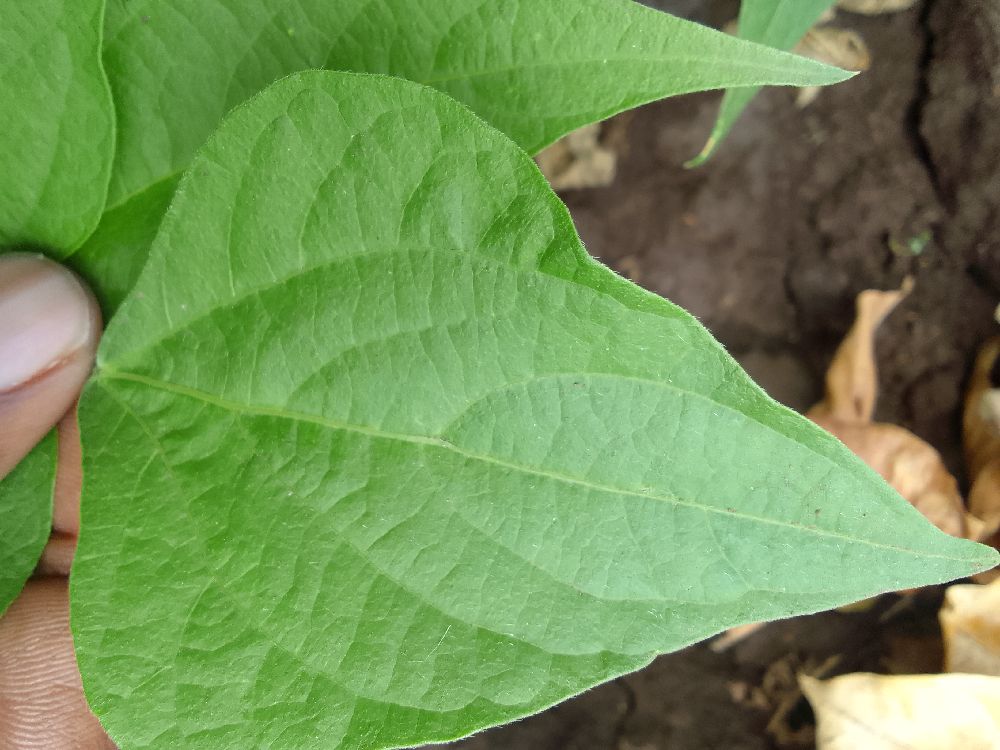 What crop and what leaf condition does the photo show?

common bean, healthy
